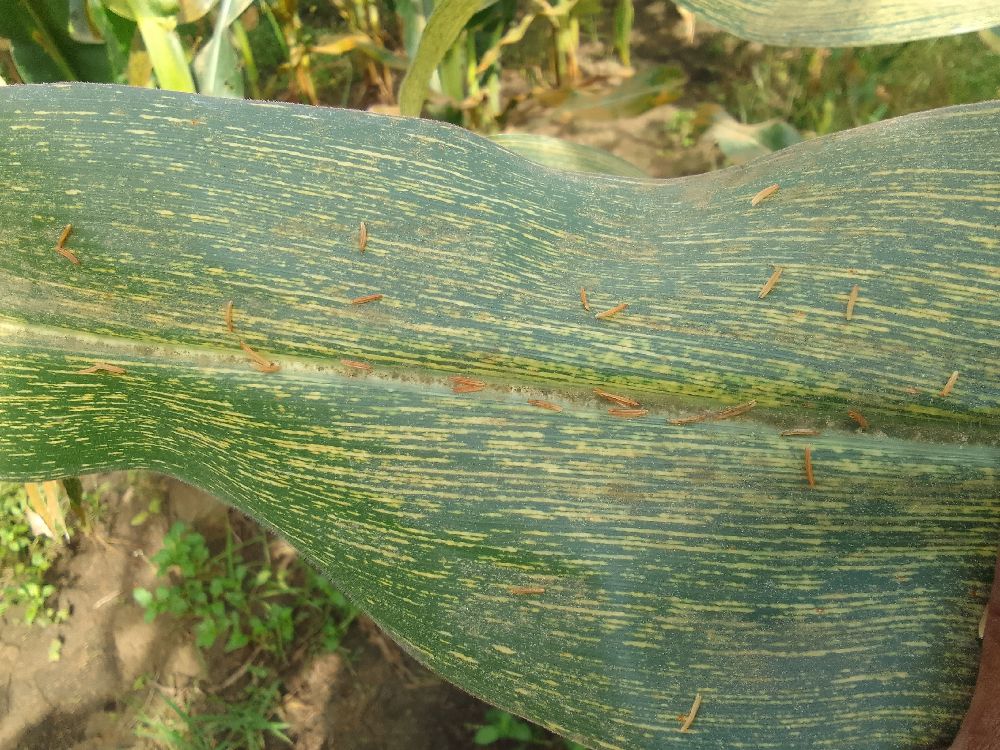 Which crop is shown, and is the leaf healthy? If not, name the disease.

maize, maize streak virus
